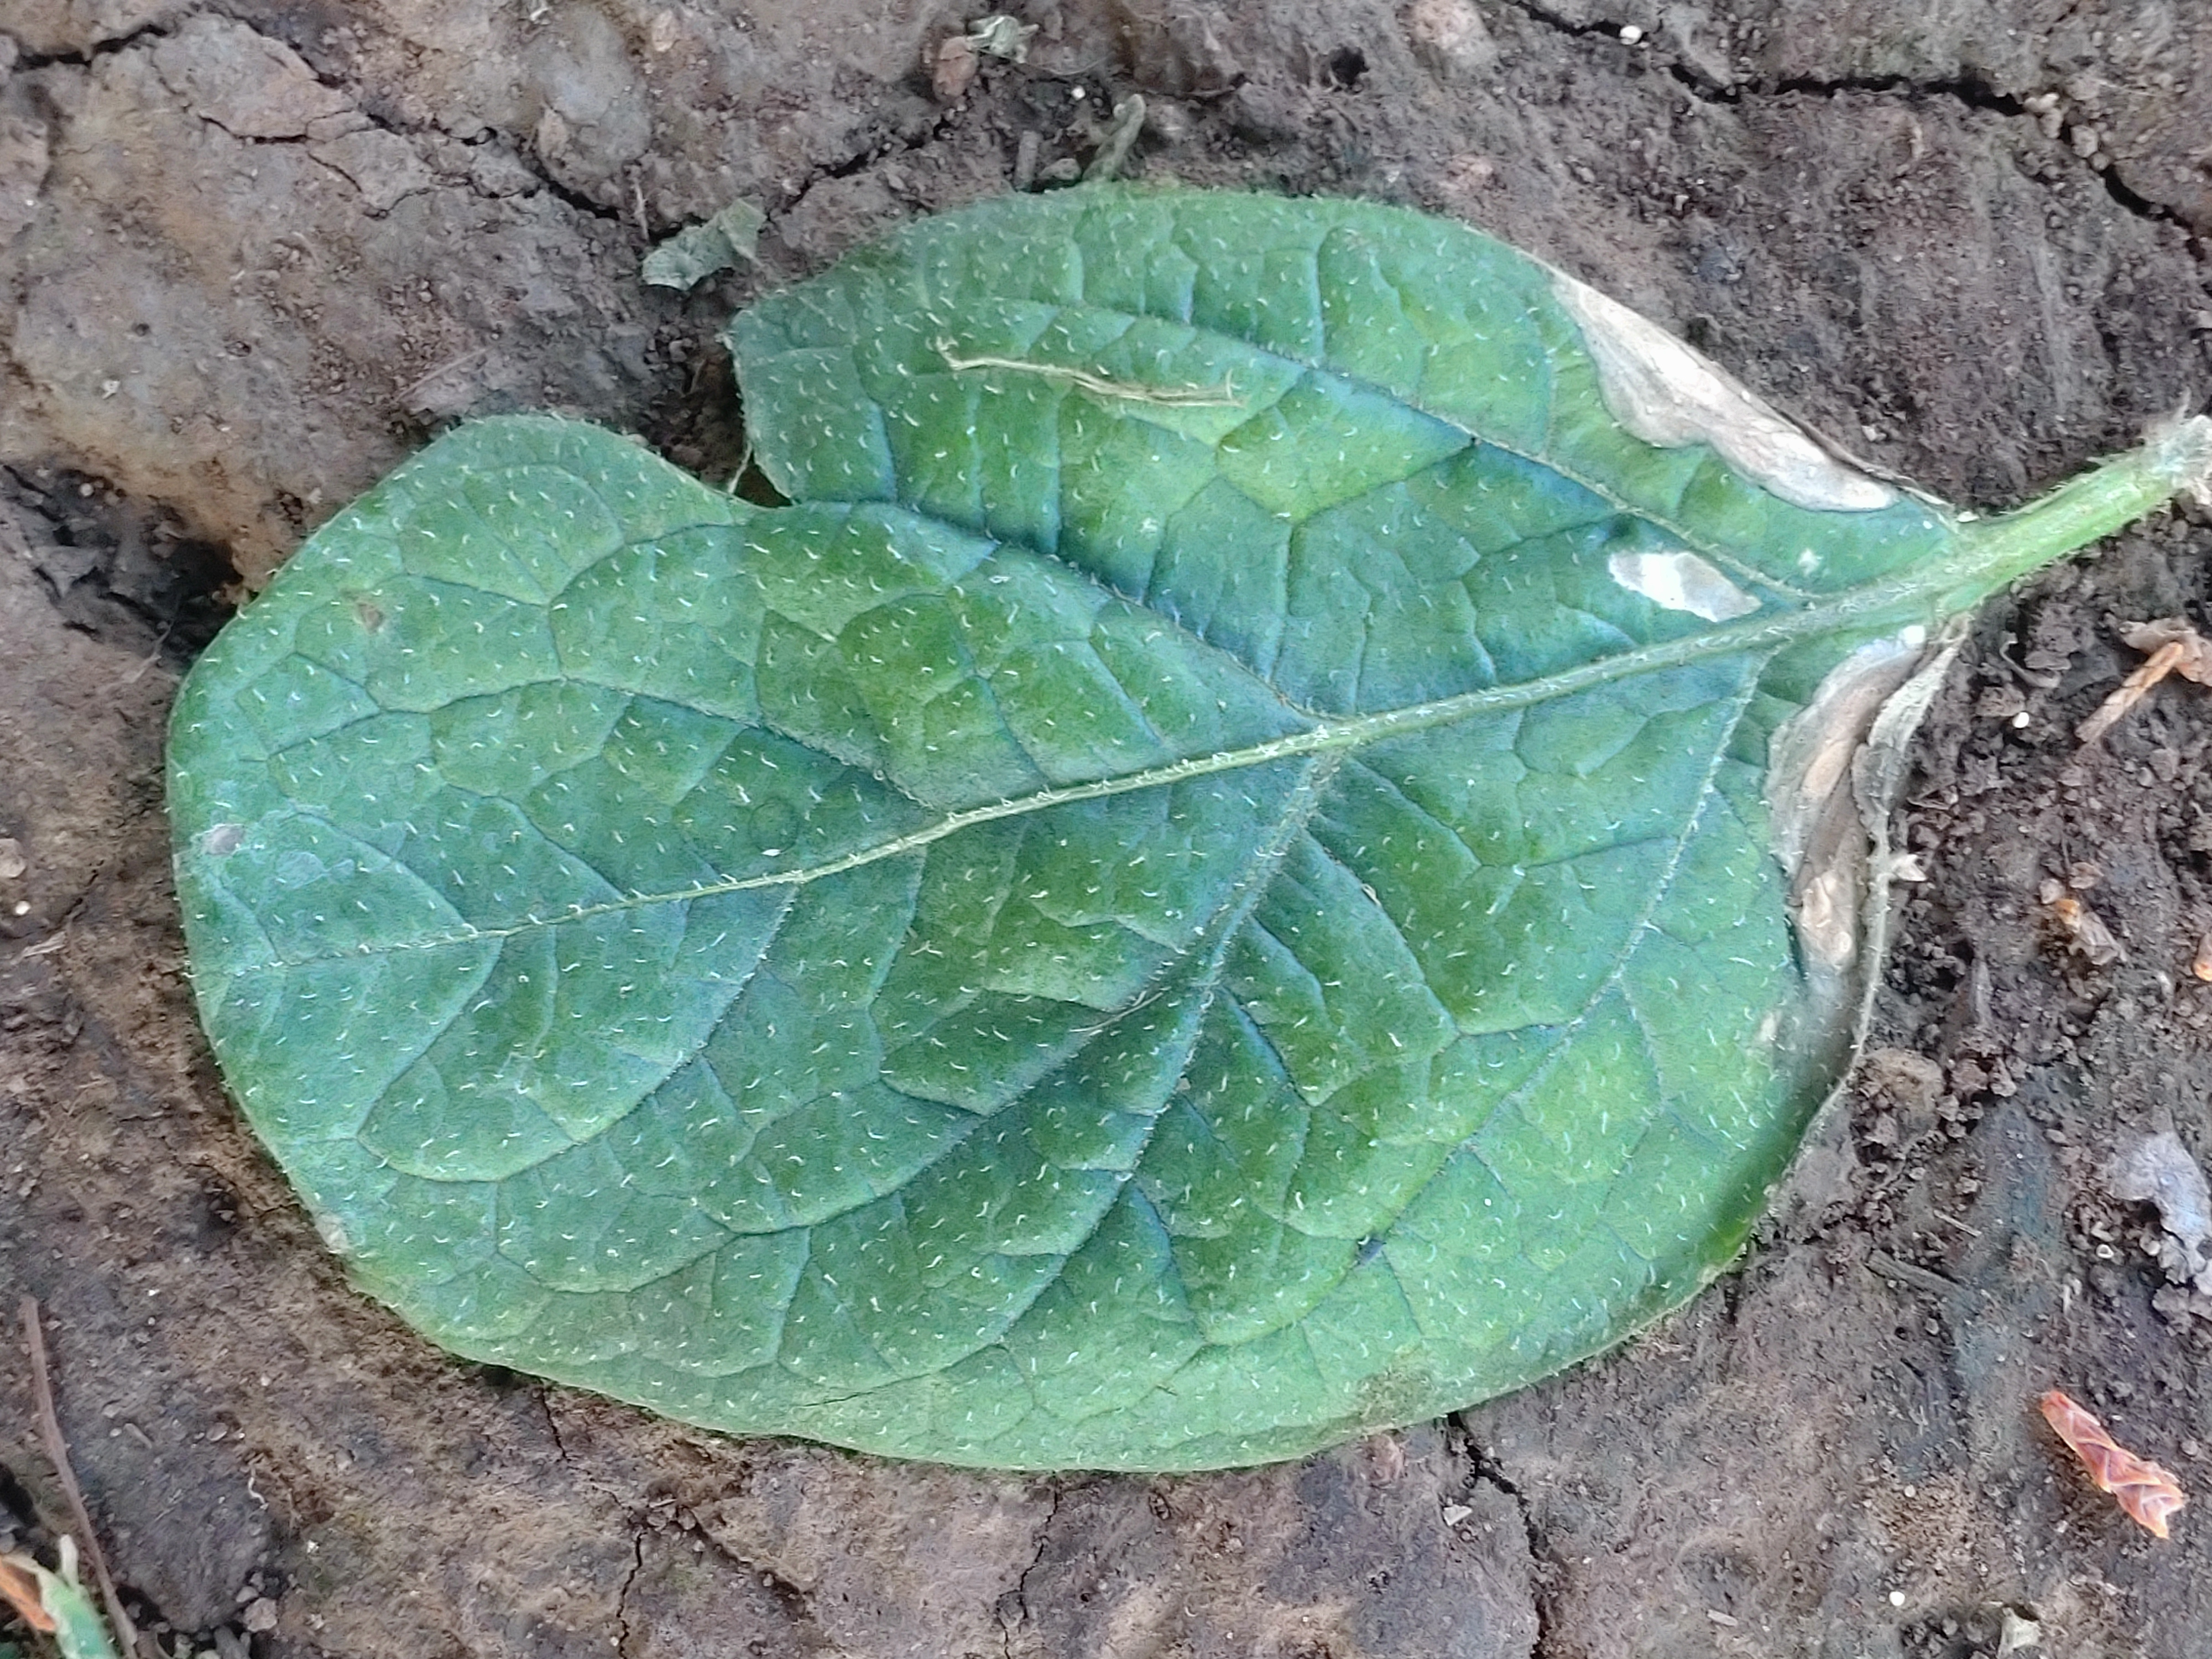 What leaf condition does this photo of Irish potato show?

early blight
